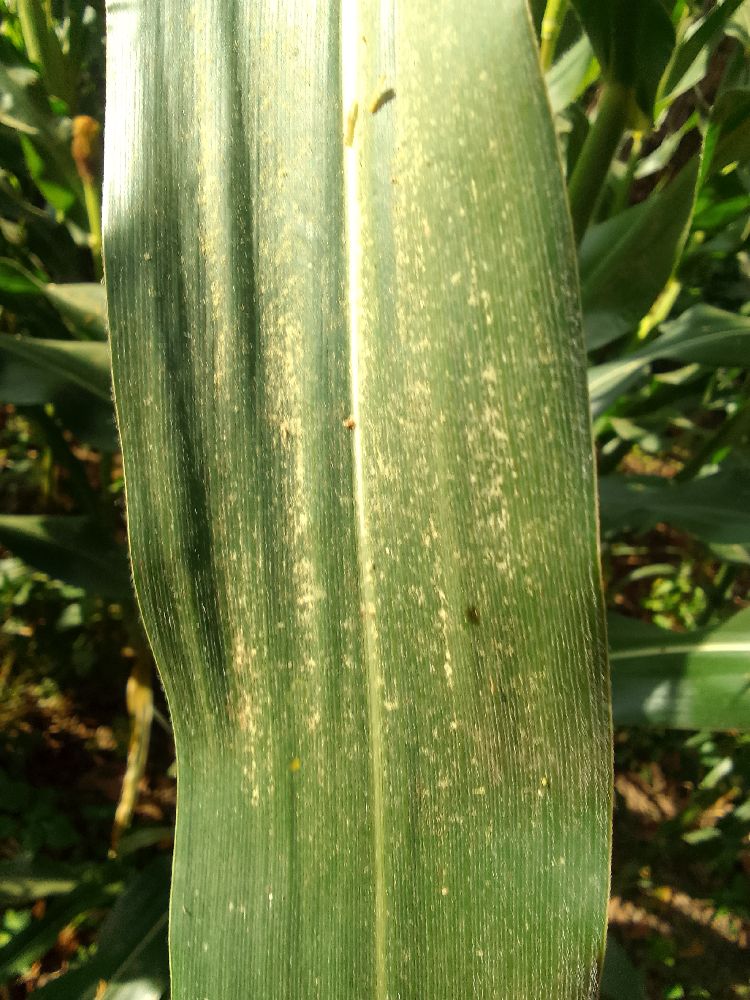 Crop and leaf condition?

maize, healthy
